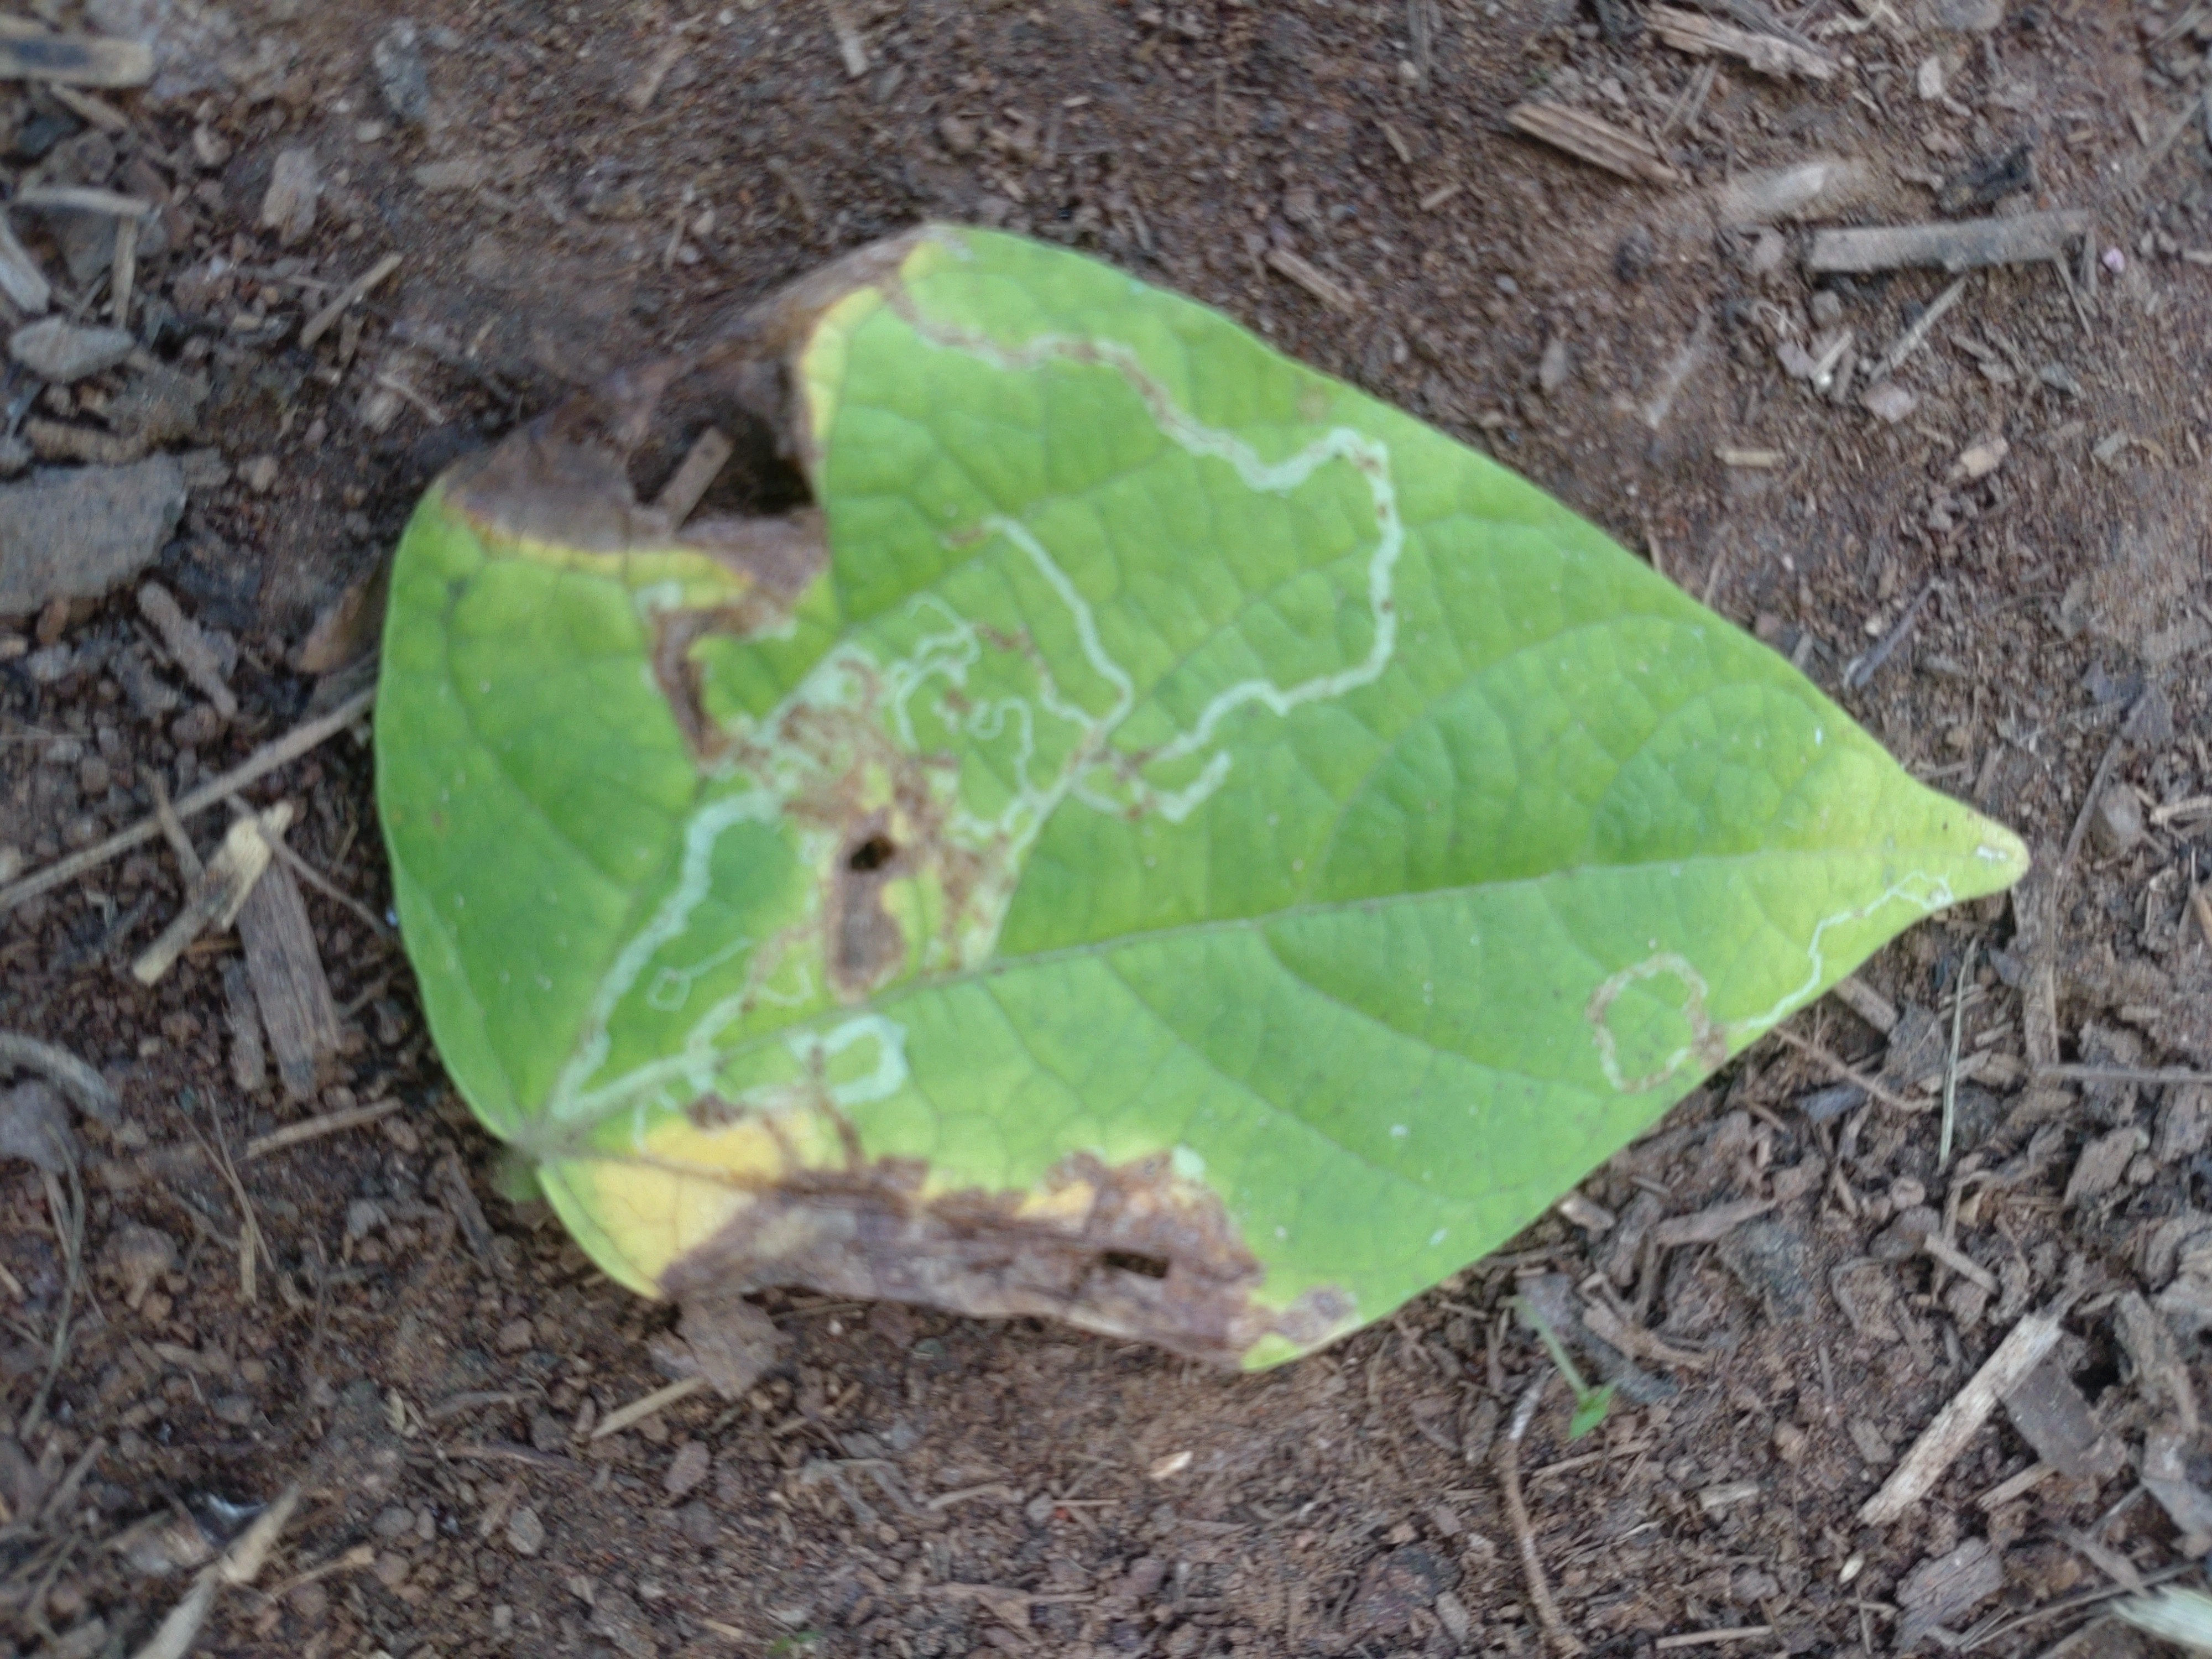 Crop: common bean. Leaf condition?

anthracnose
